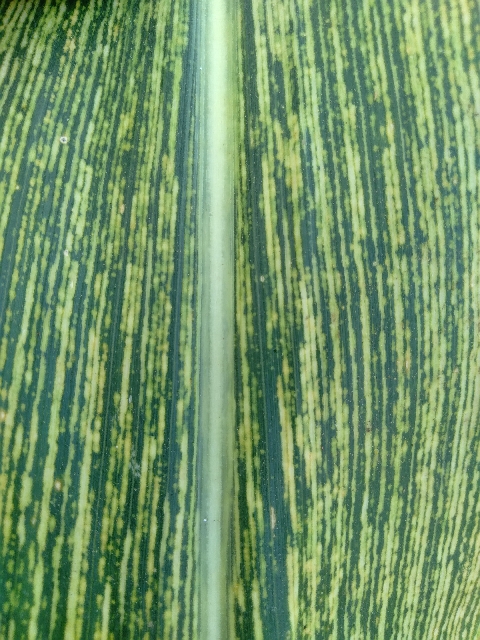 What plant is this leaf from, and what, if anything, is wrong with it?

maize, maize streak virus
